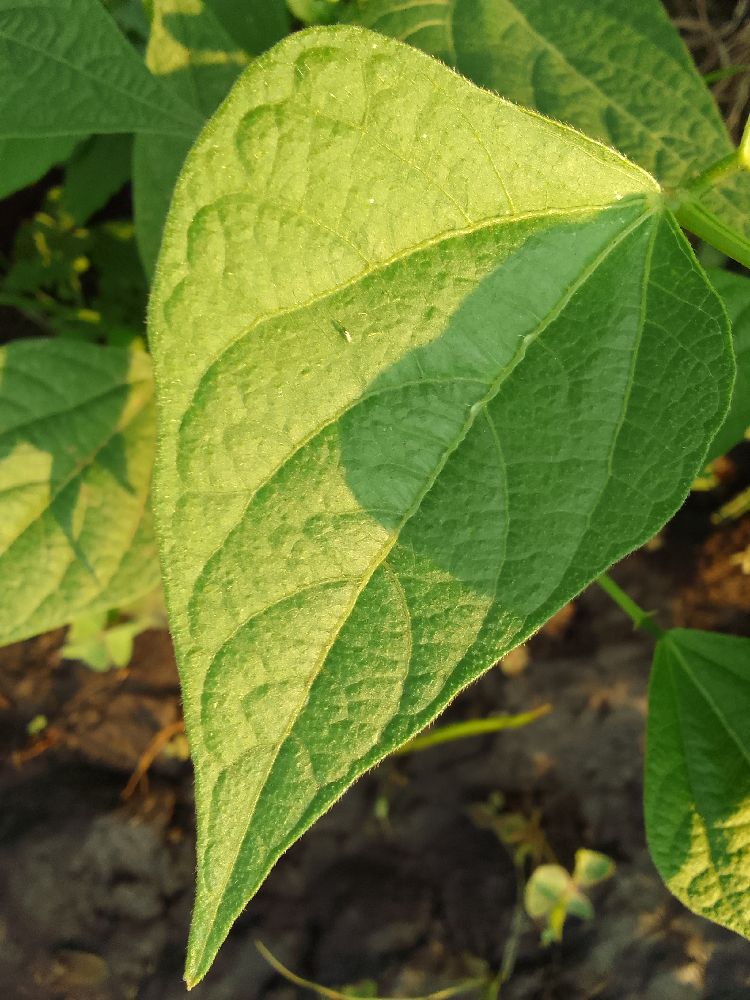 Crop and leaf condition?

common bean, healthy
